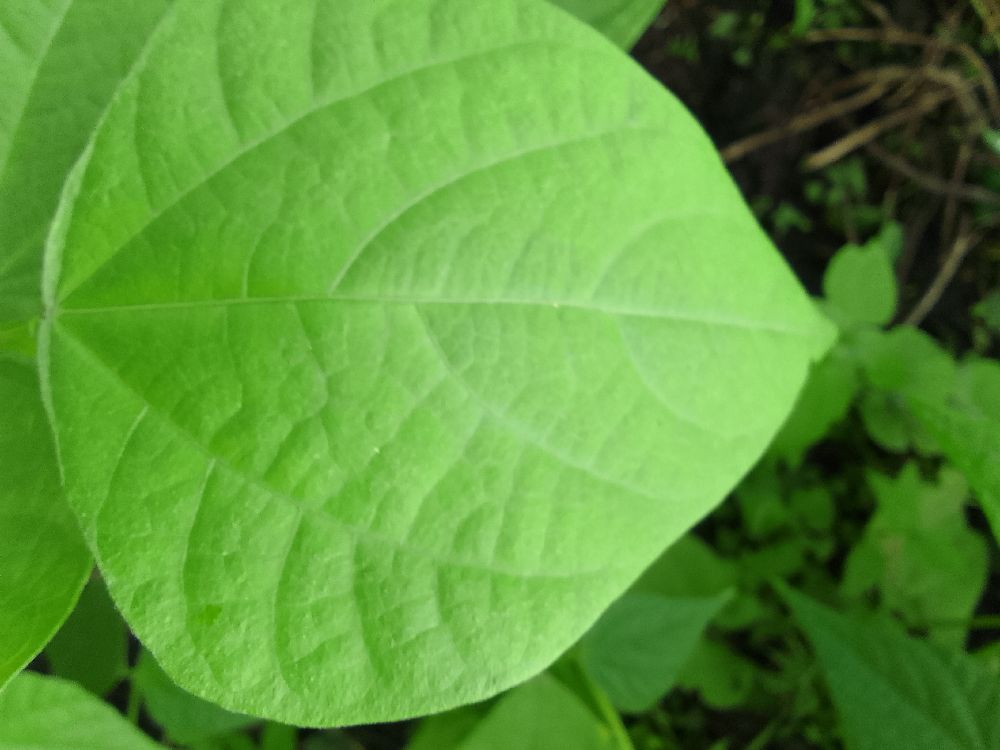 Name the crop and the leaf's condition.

common bean, healthy
